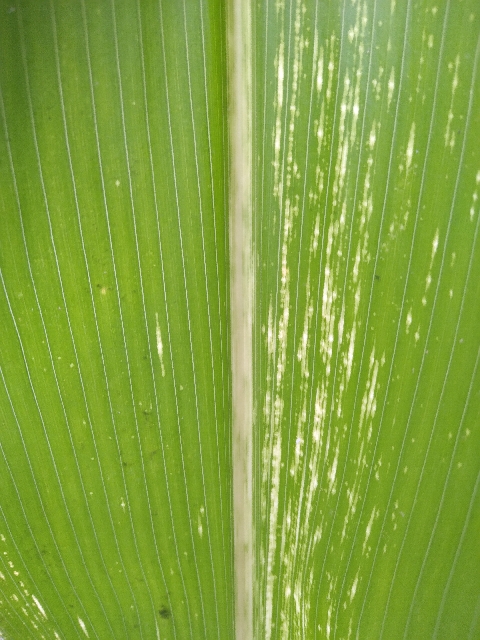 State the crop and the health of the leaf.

maize, maize streak virus
